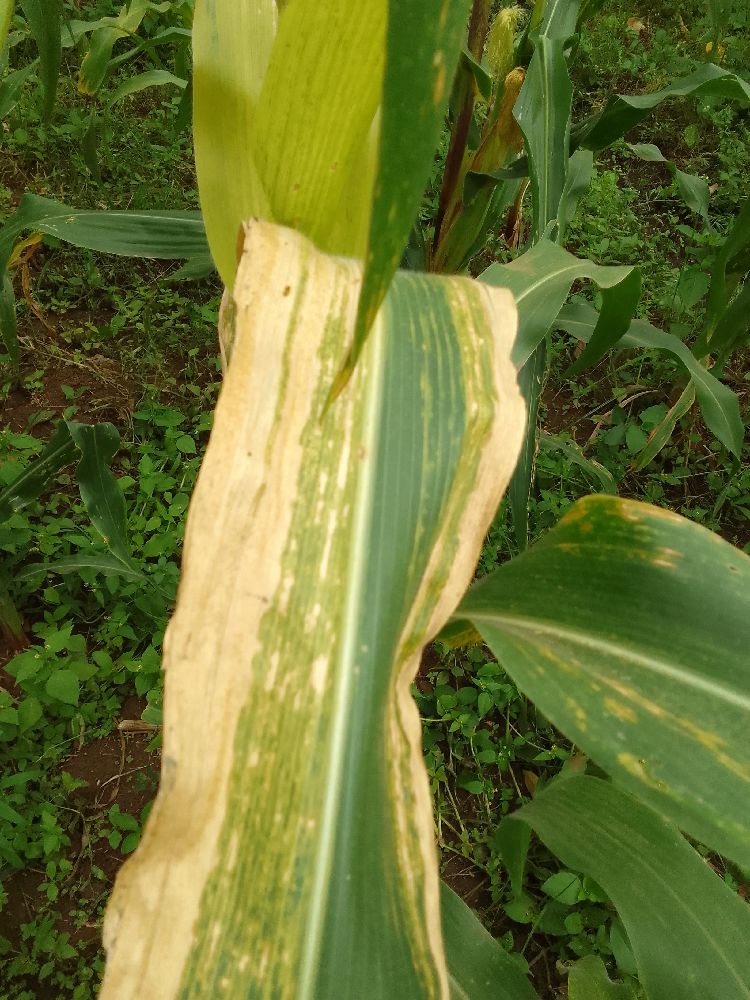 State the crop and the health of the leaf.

maize, maize lethal necrosis
